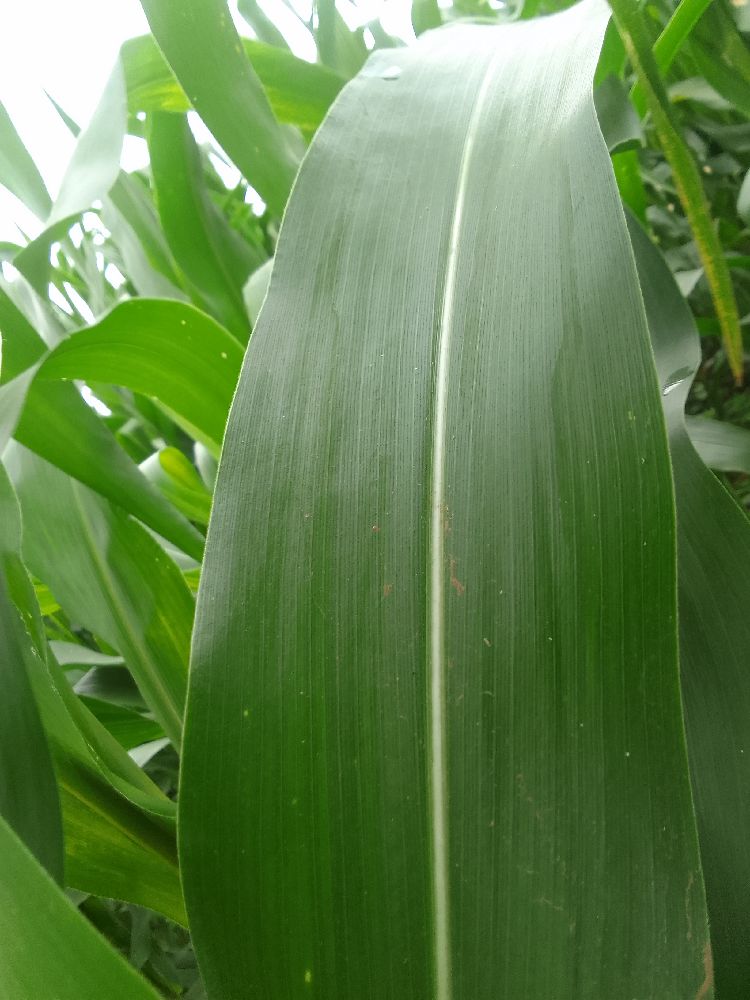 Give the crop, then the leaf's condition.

maize, healthy
